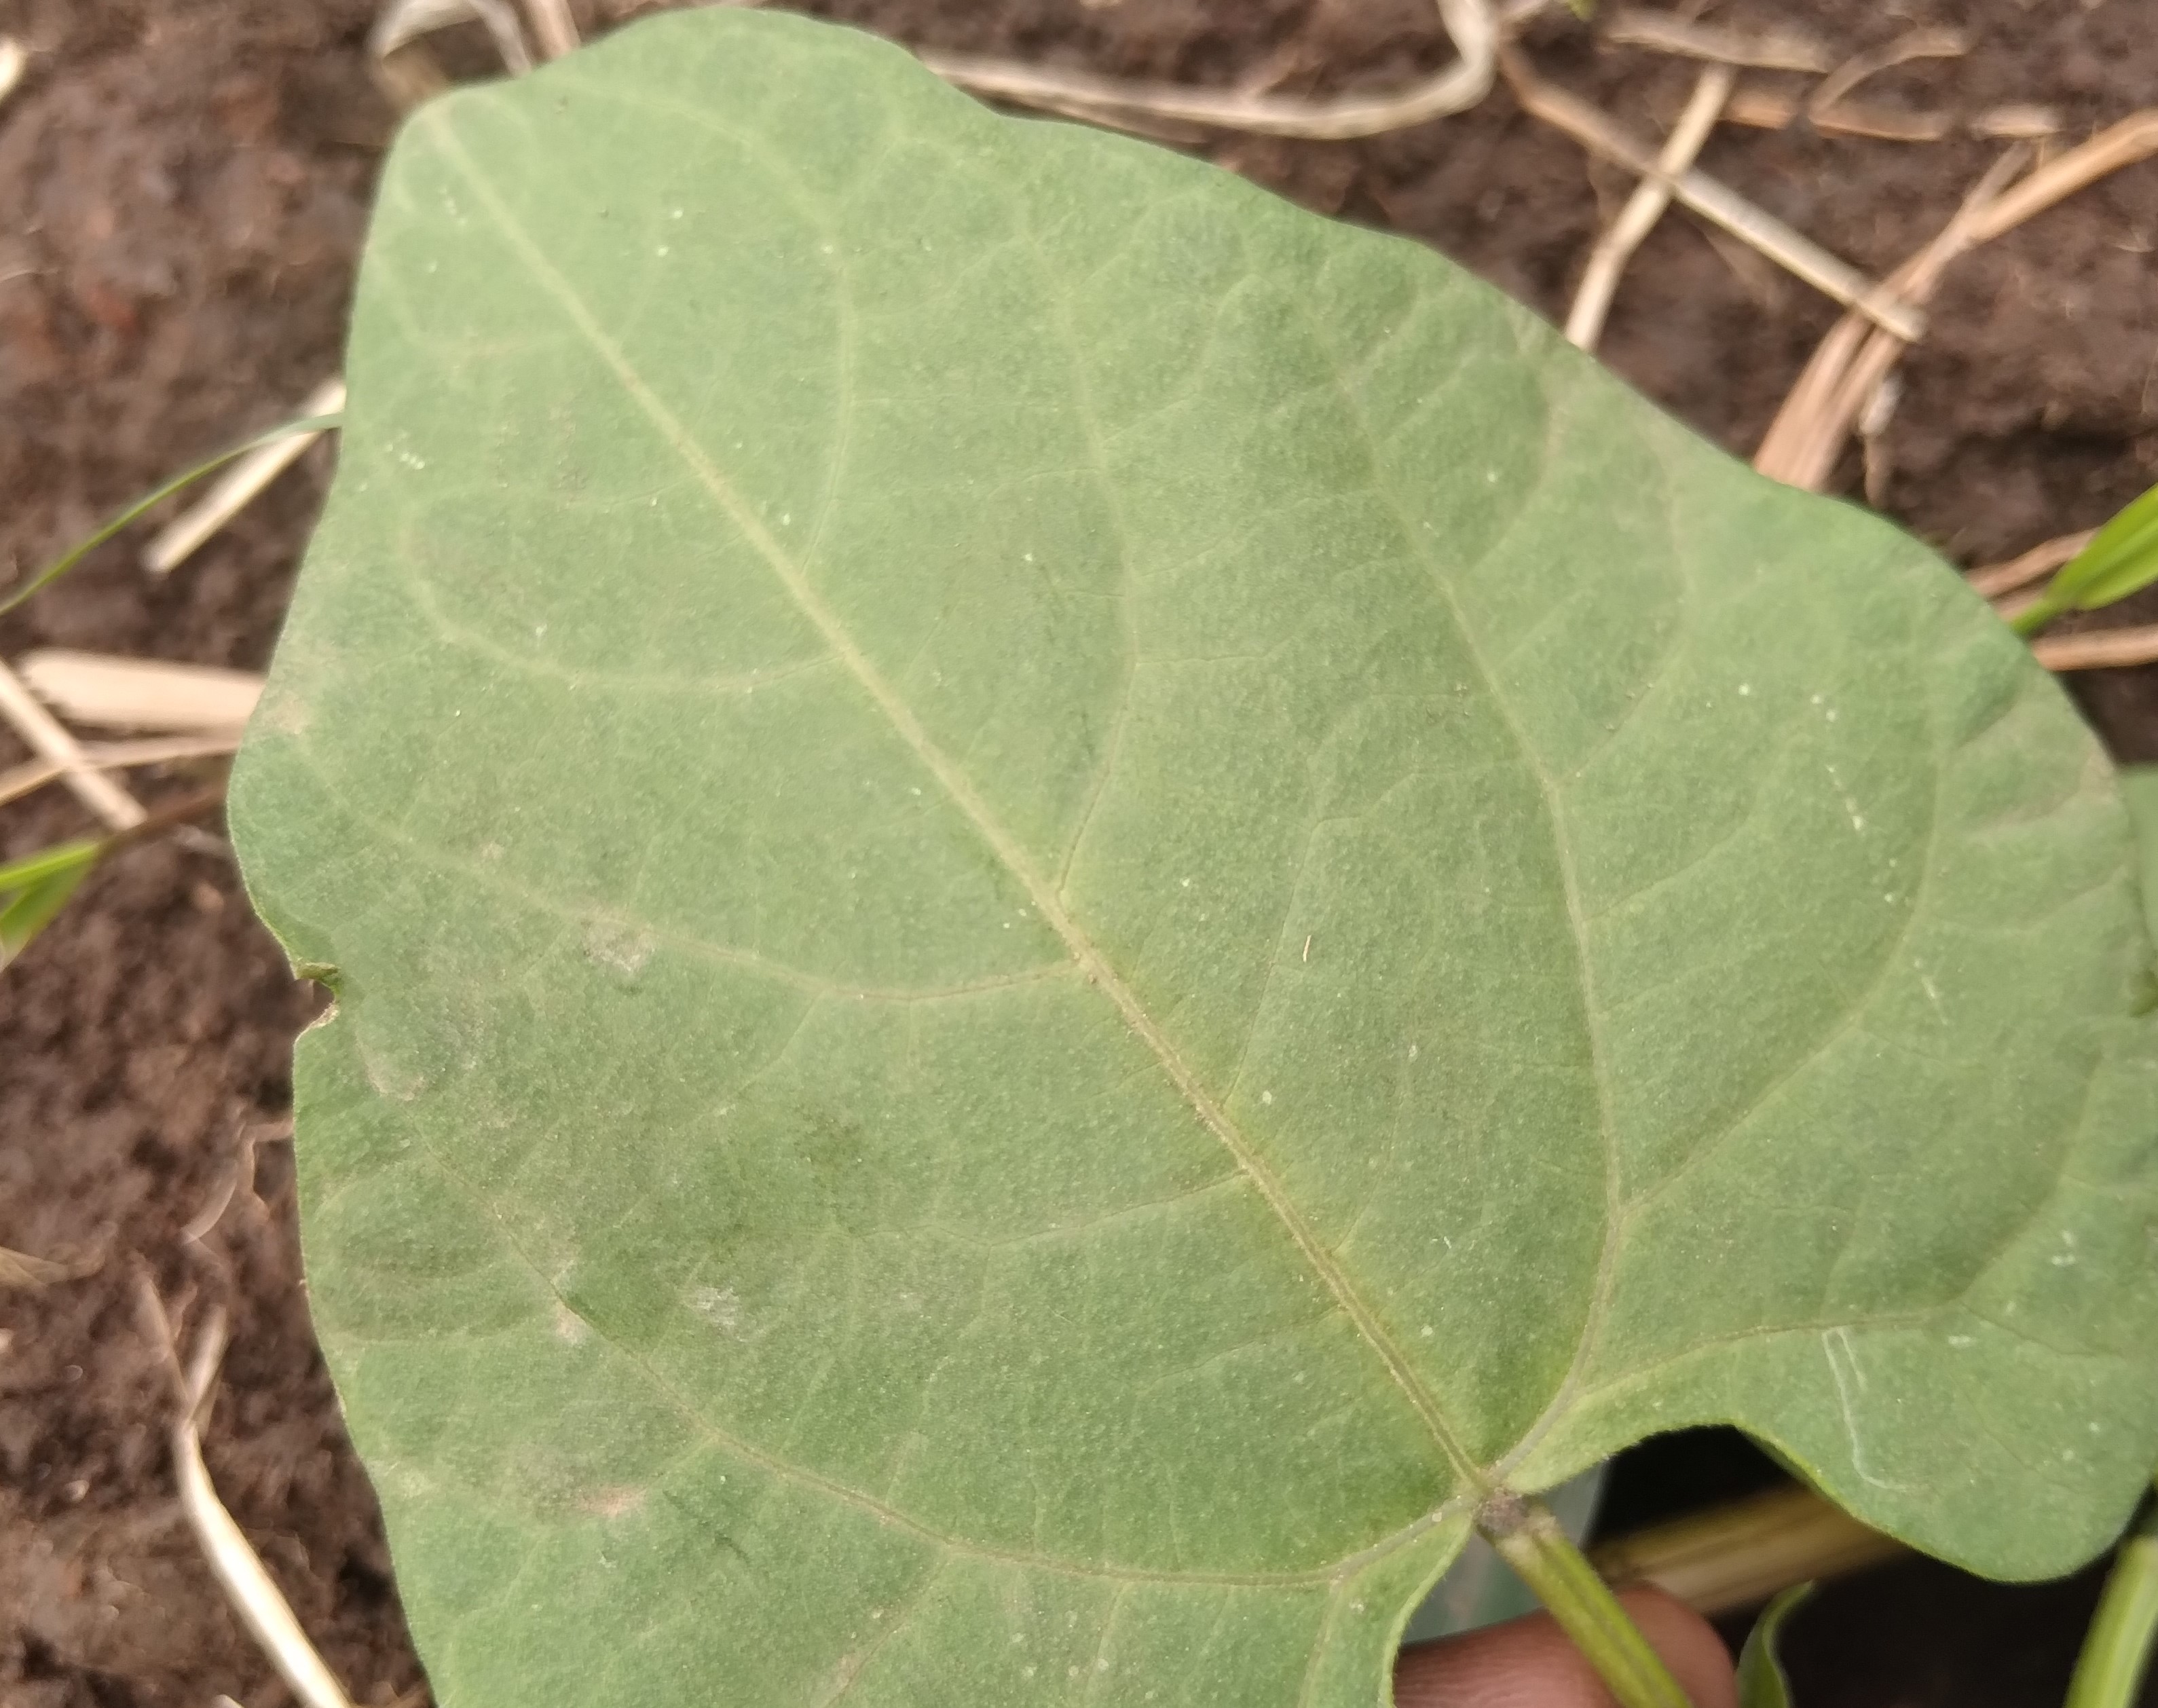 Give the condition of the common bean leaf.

healthy
